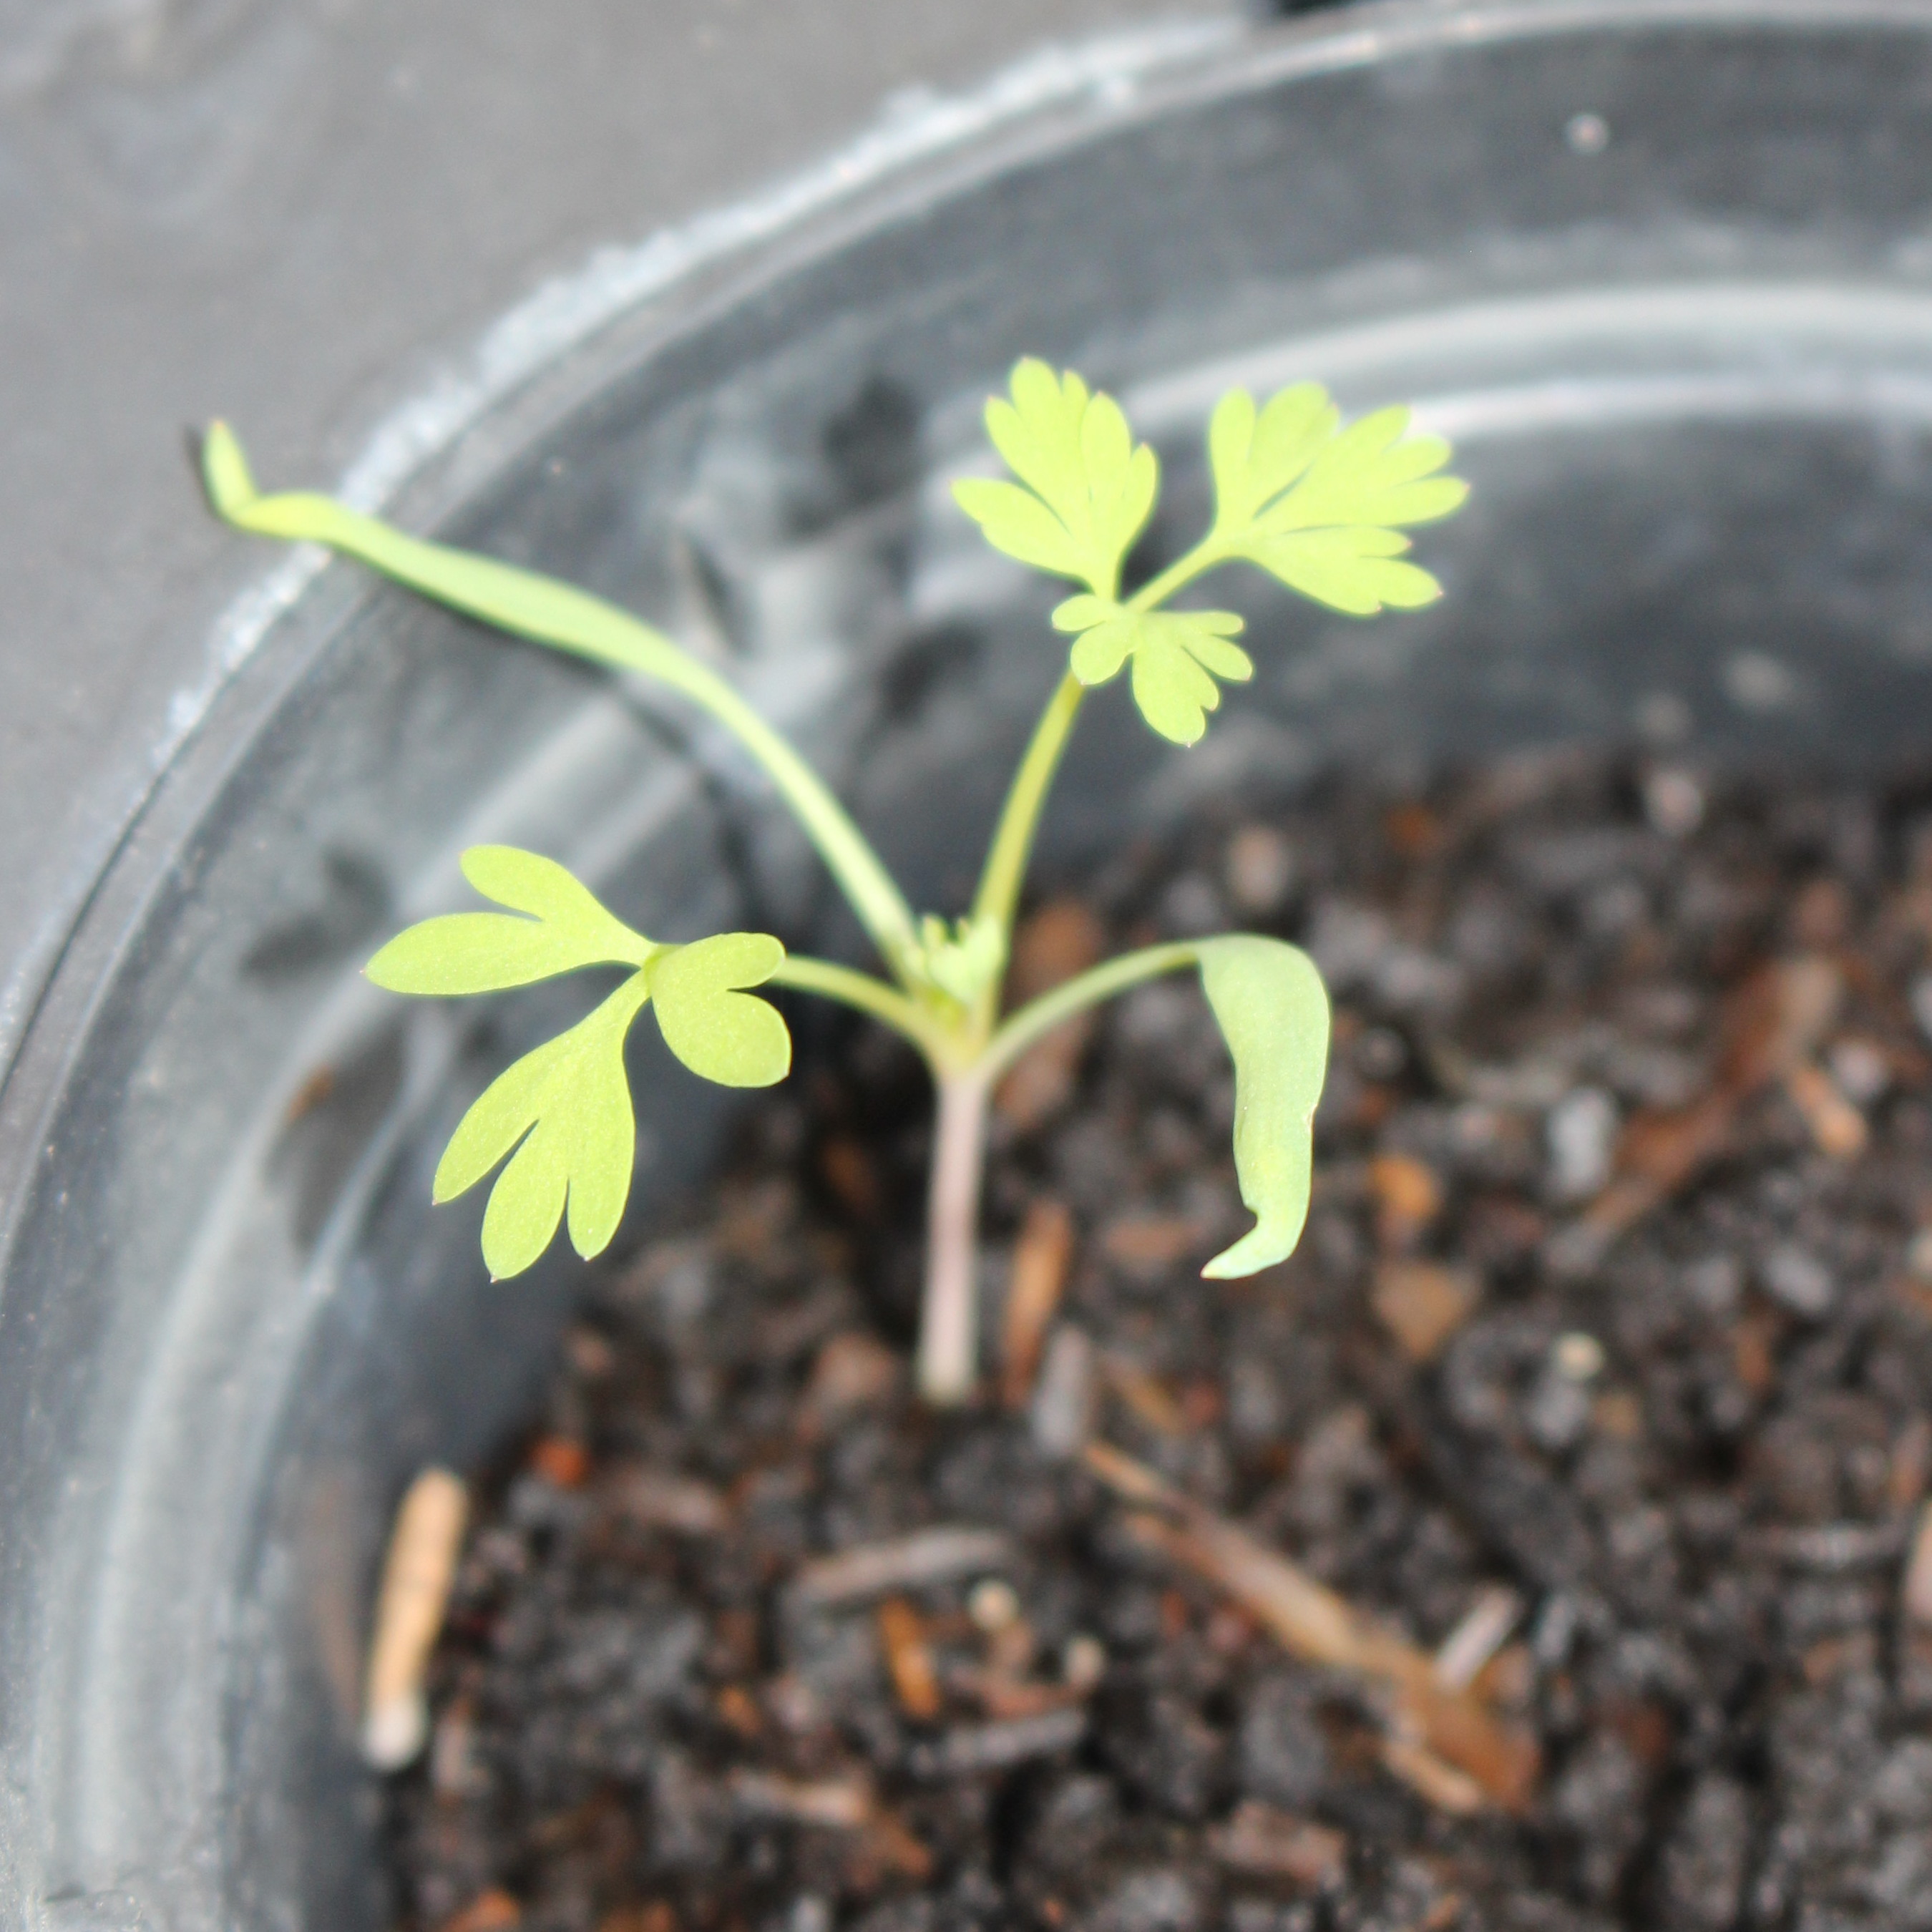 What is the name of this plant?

Fumaria officinalis
